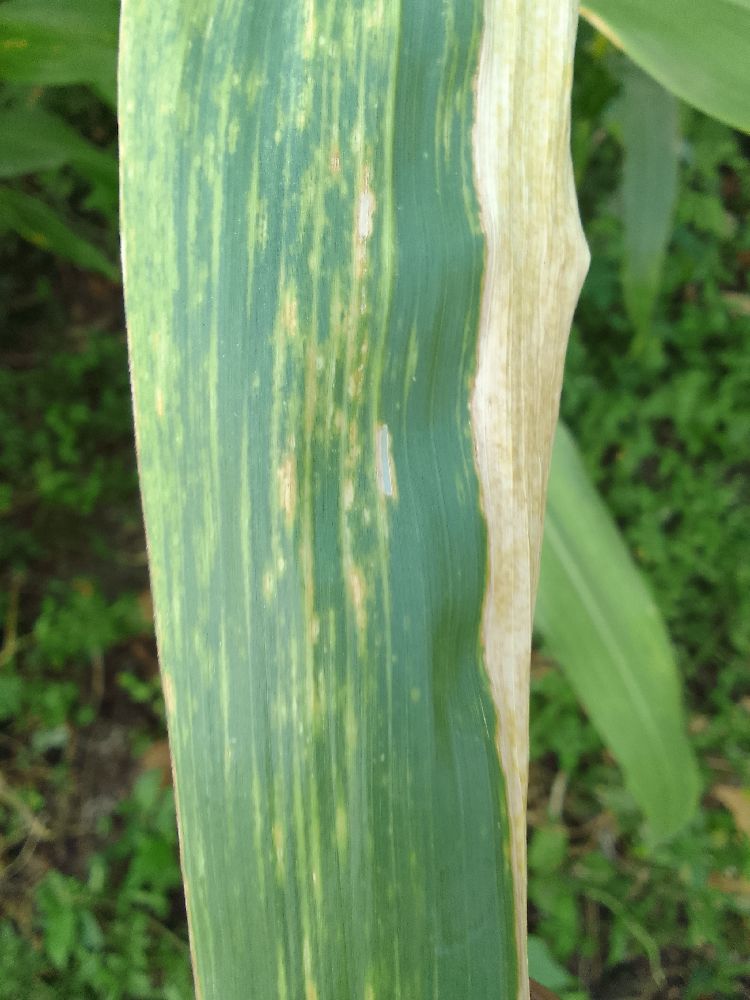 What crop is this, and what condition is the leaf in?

maize, maize lethal necrosis
